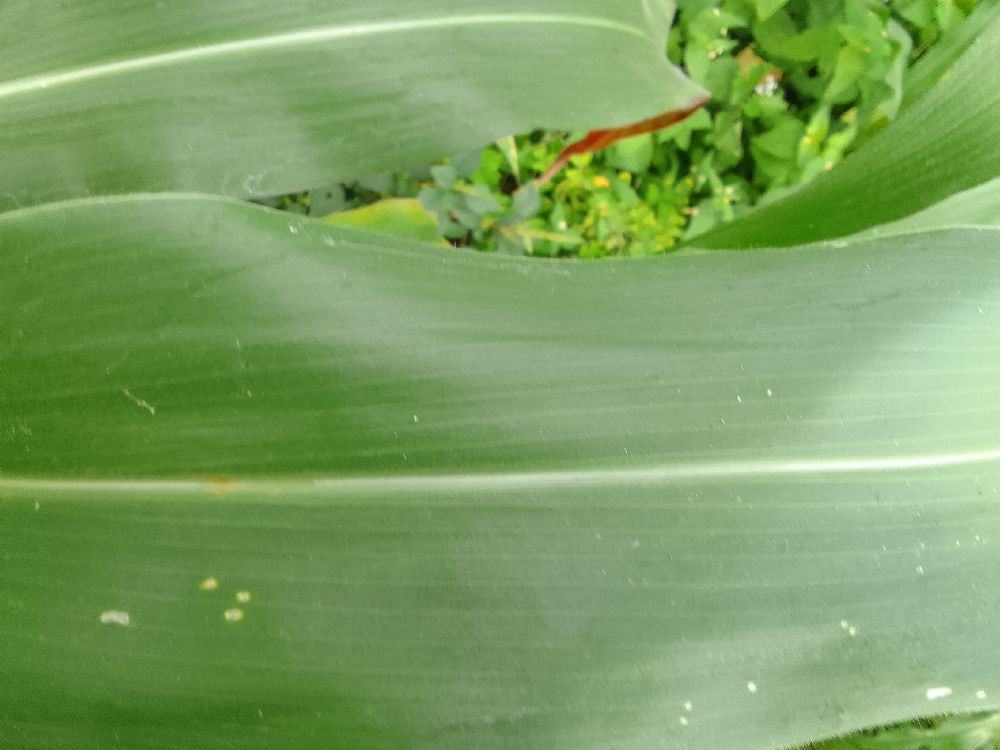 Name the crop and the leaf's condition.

maize, healthy
